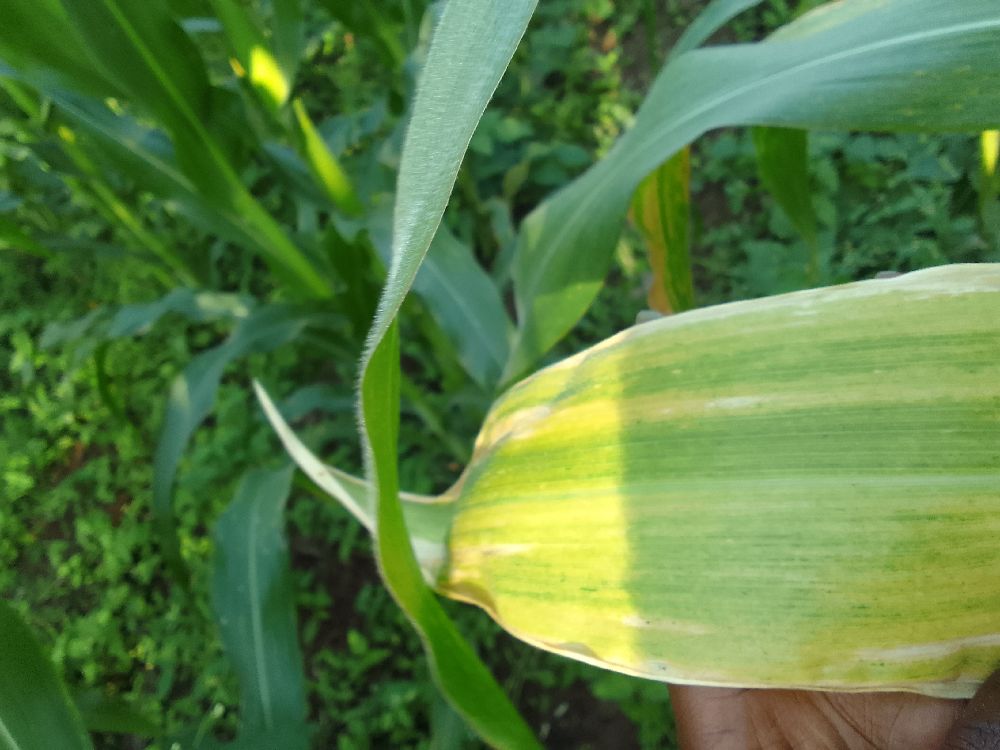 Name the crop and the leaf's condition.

maize, maize lethal necrosis
